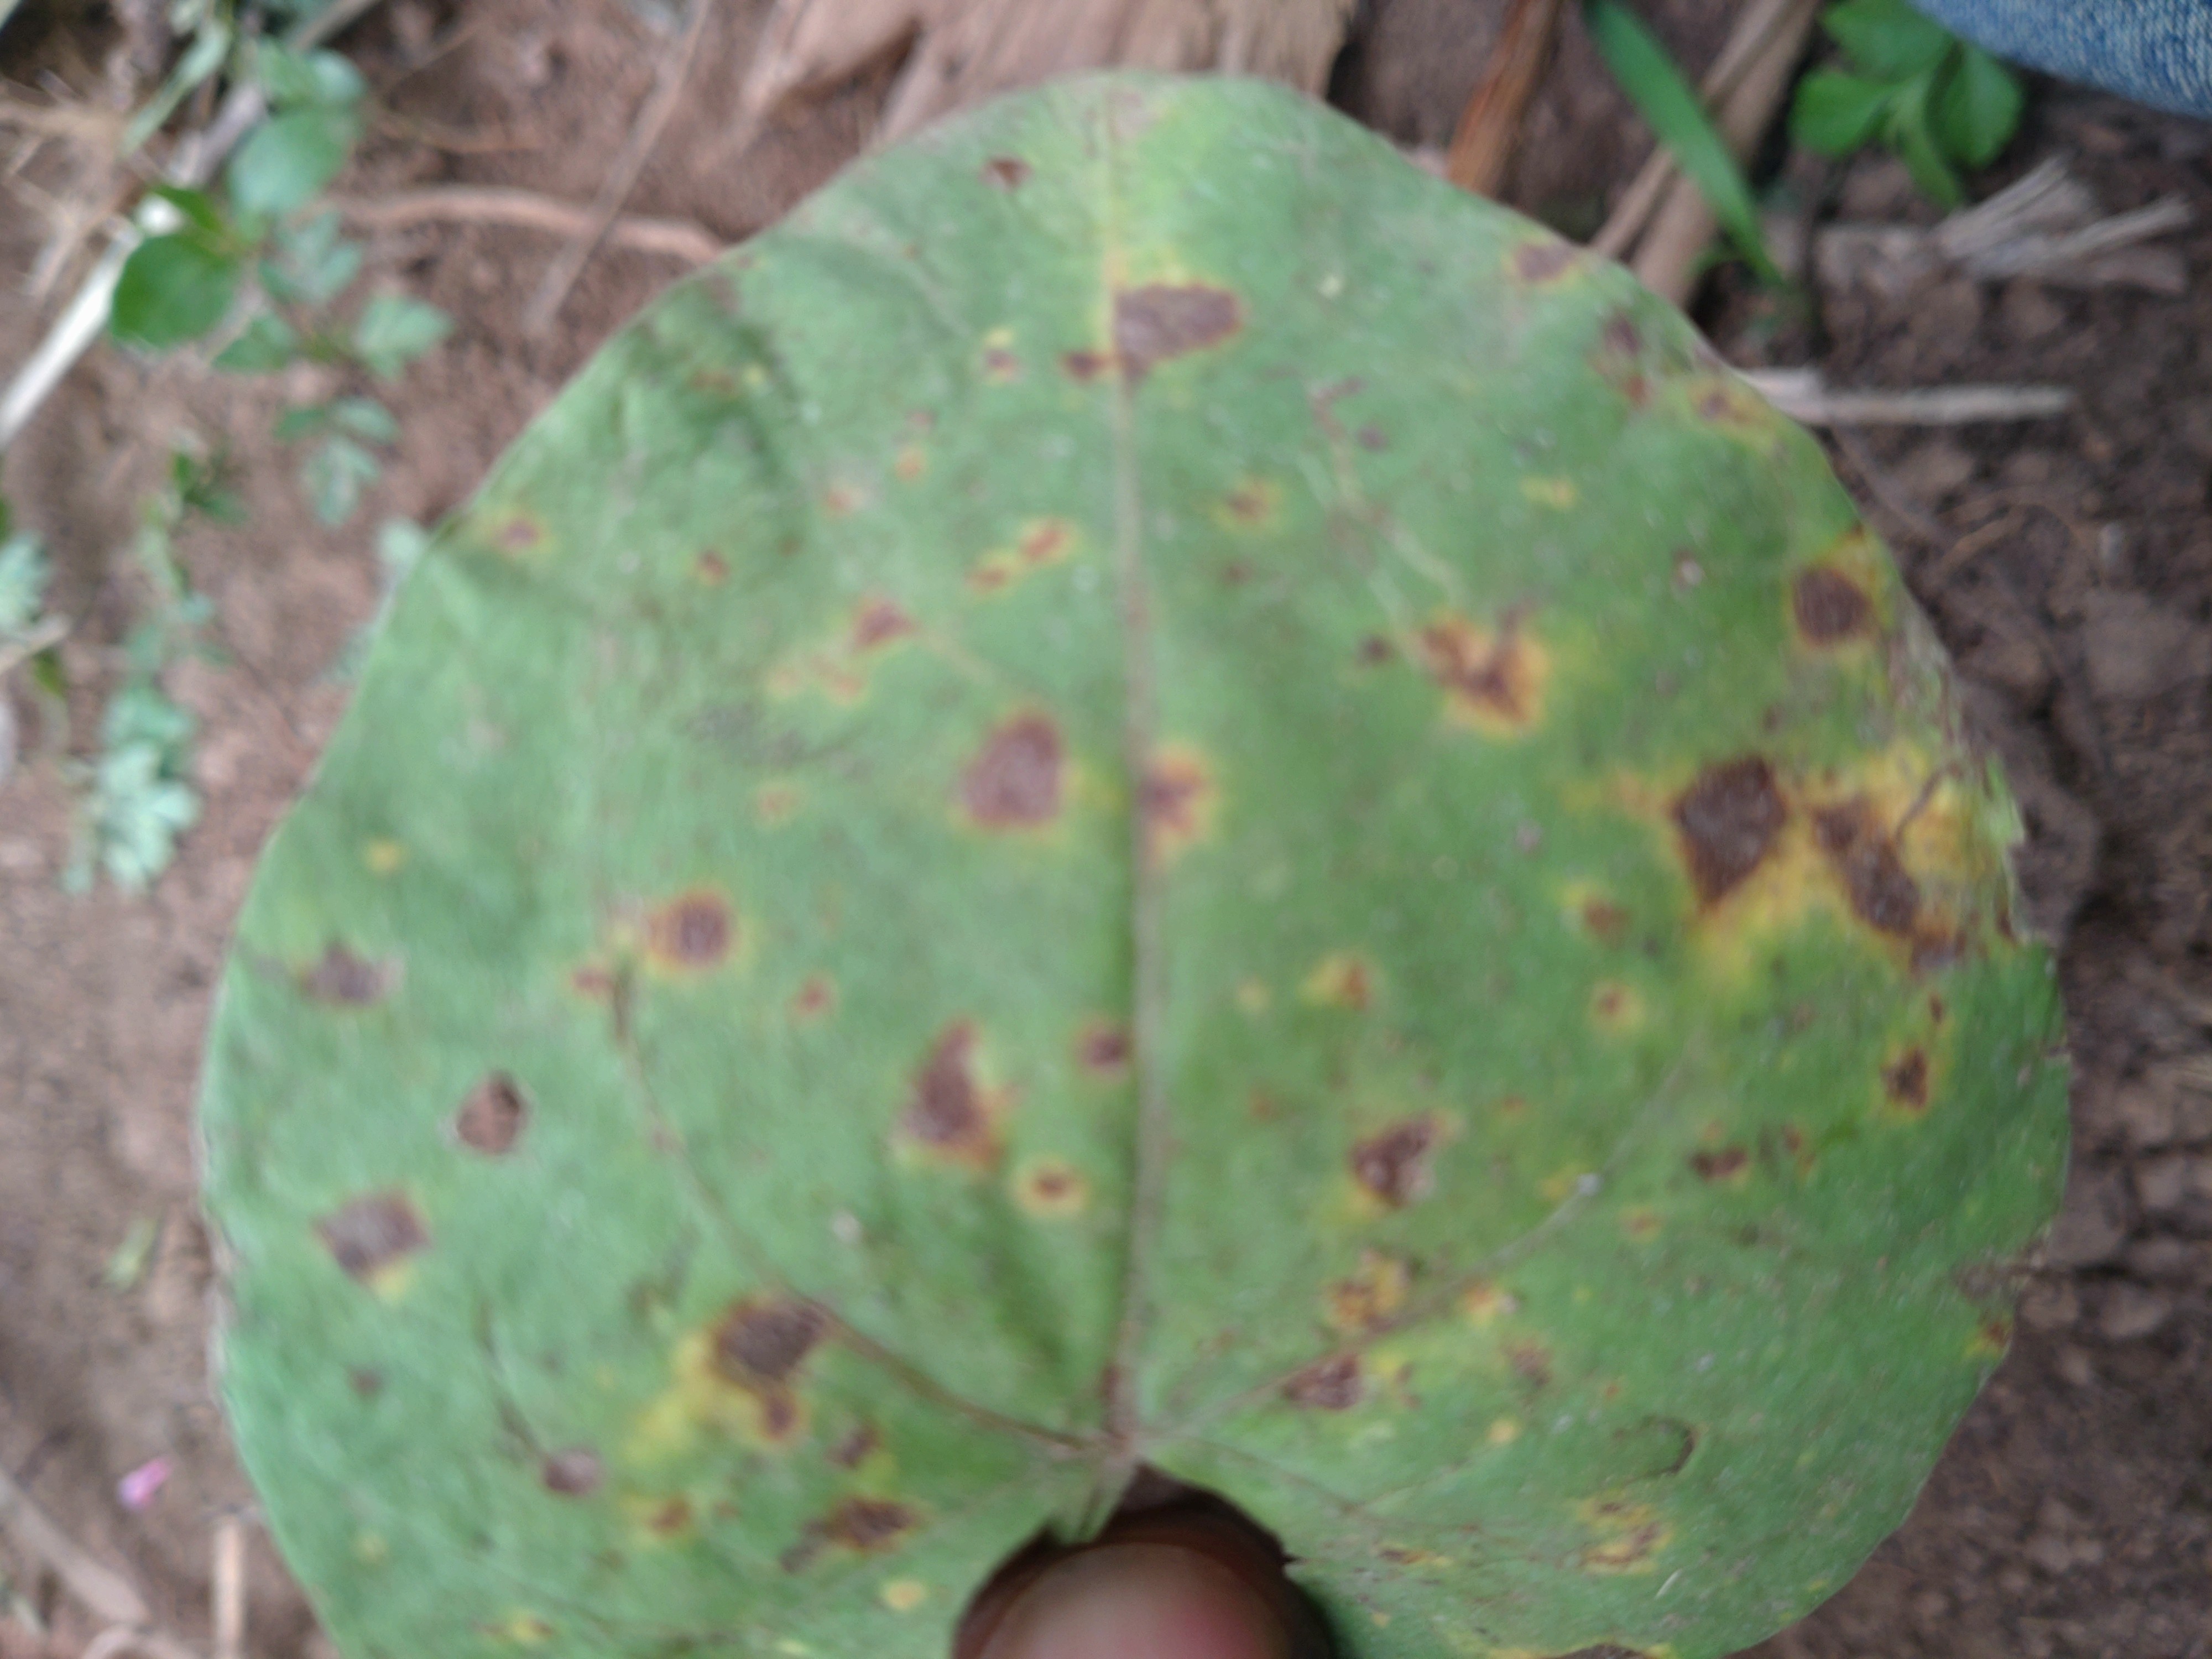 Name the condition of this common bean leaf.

rust
